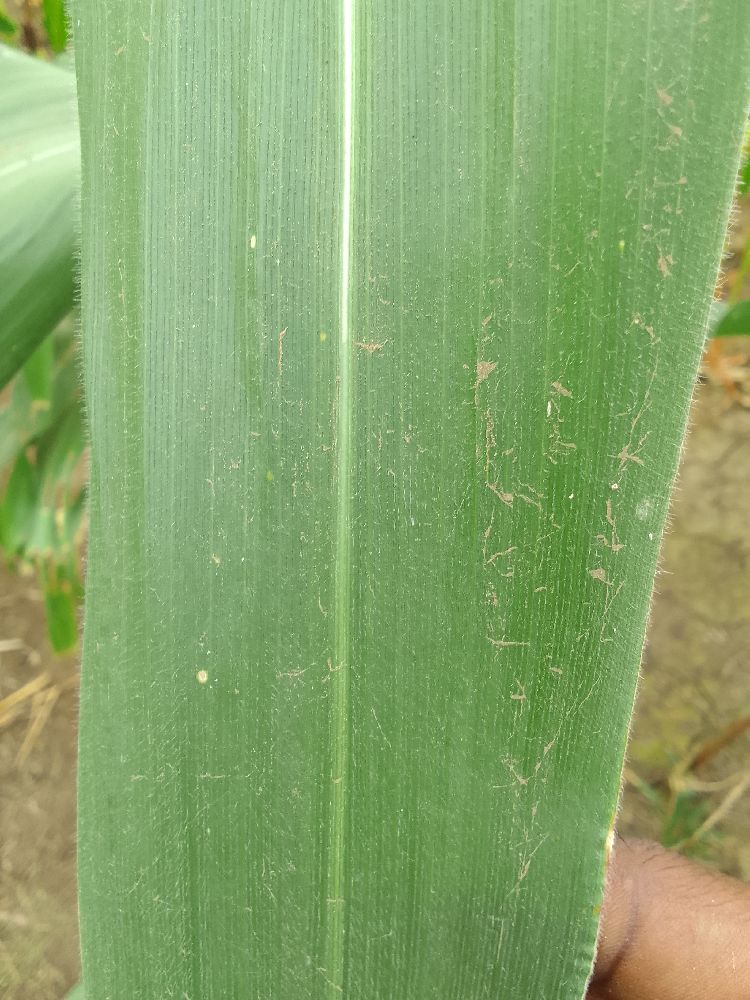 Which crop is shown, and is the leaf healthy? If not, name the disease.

maize, healthy
